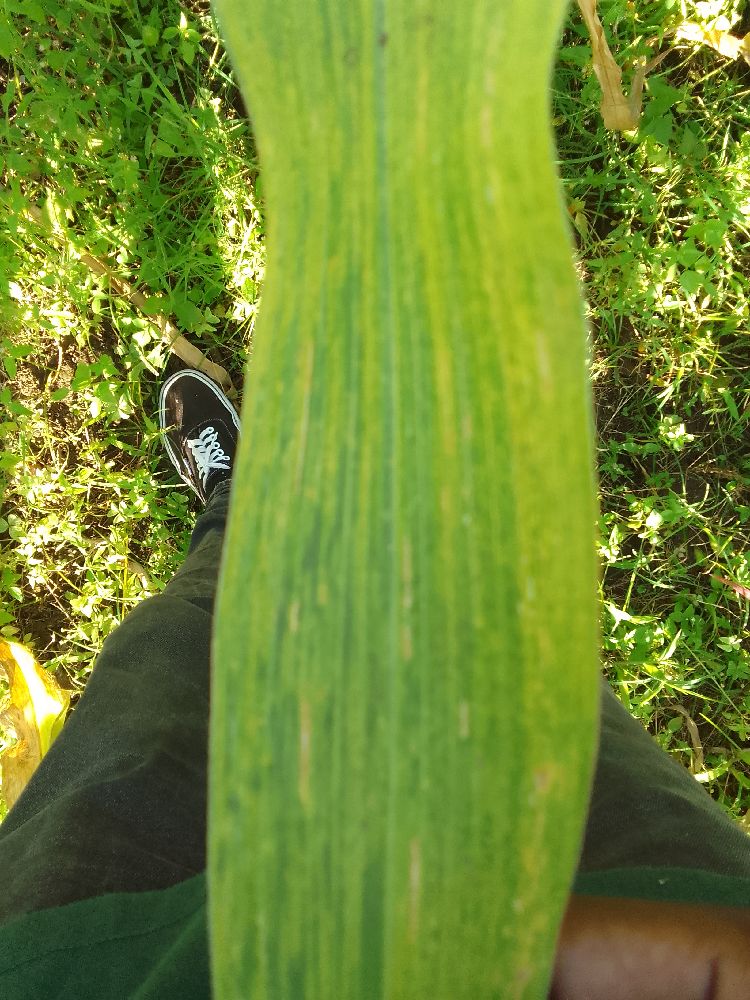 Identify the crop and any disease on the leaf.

maize, maize lethal necrosis
